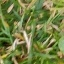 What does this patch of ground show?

grass
